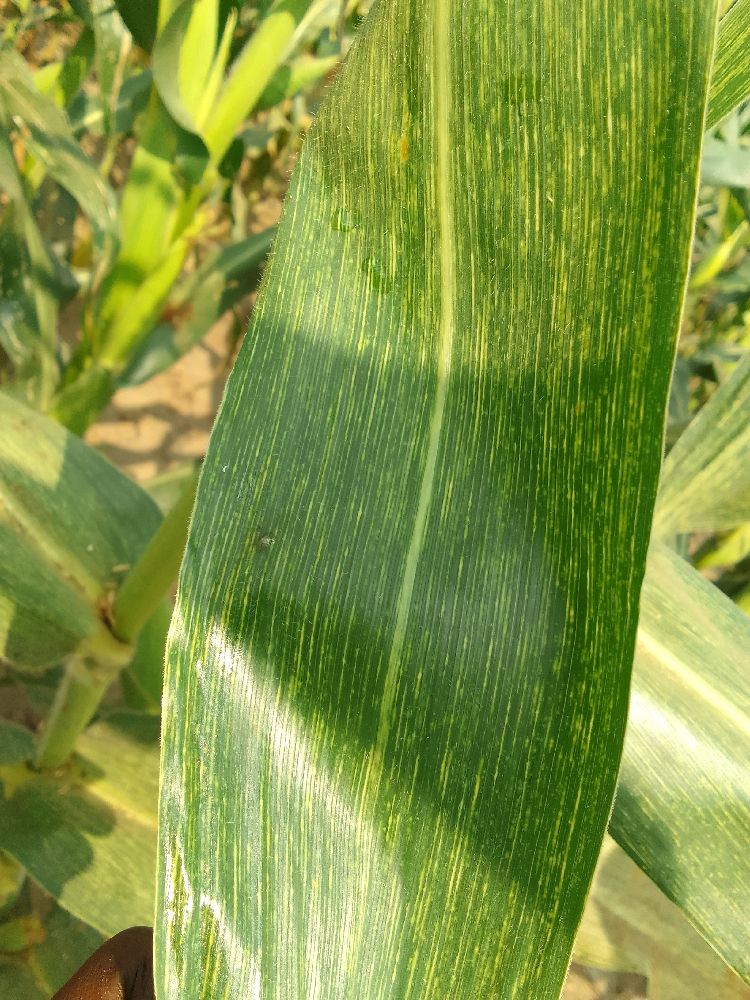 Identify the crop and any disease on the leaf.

maize, maize streak virus
